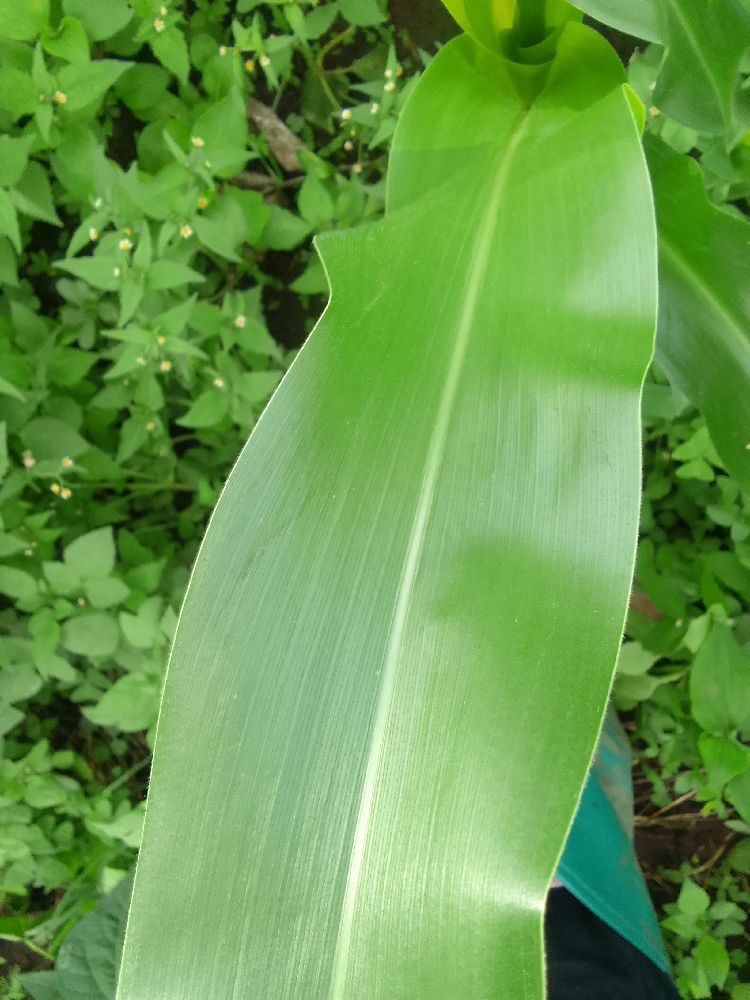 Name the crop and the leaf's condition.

maize, healthy
